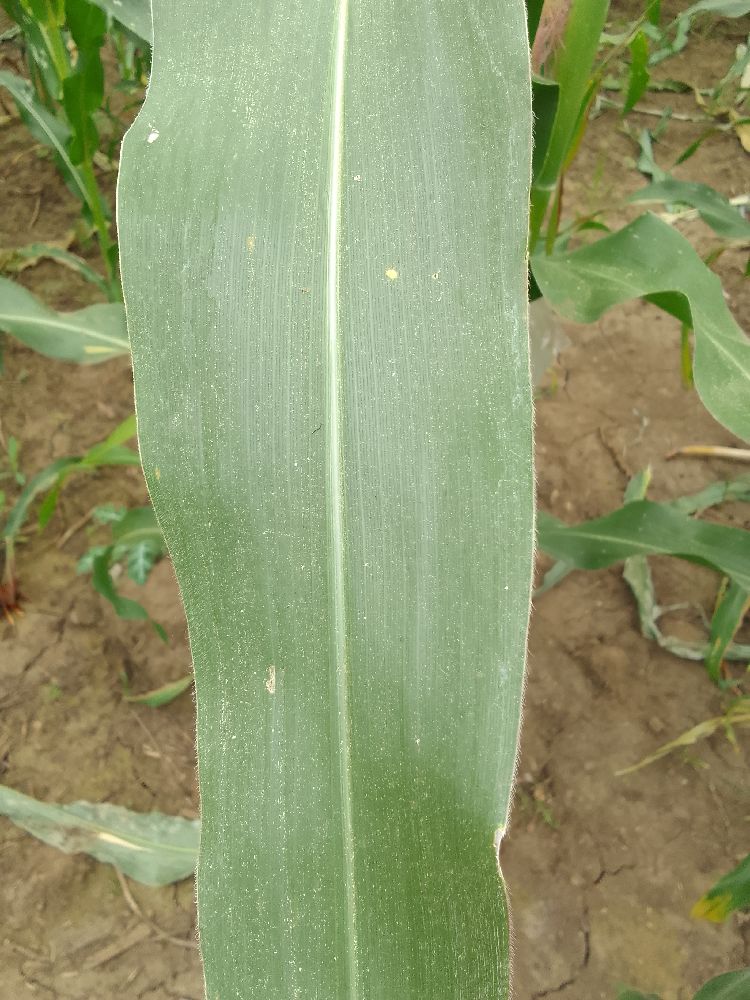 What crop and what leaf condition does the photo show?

maize, healthy
